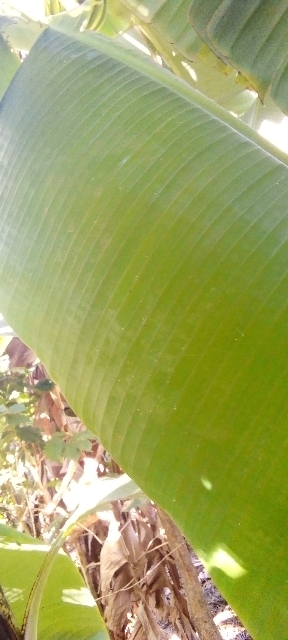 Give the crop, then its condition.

banana, healthy
